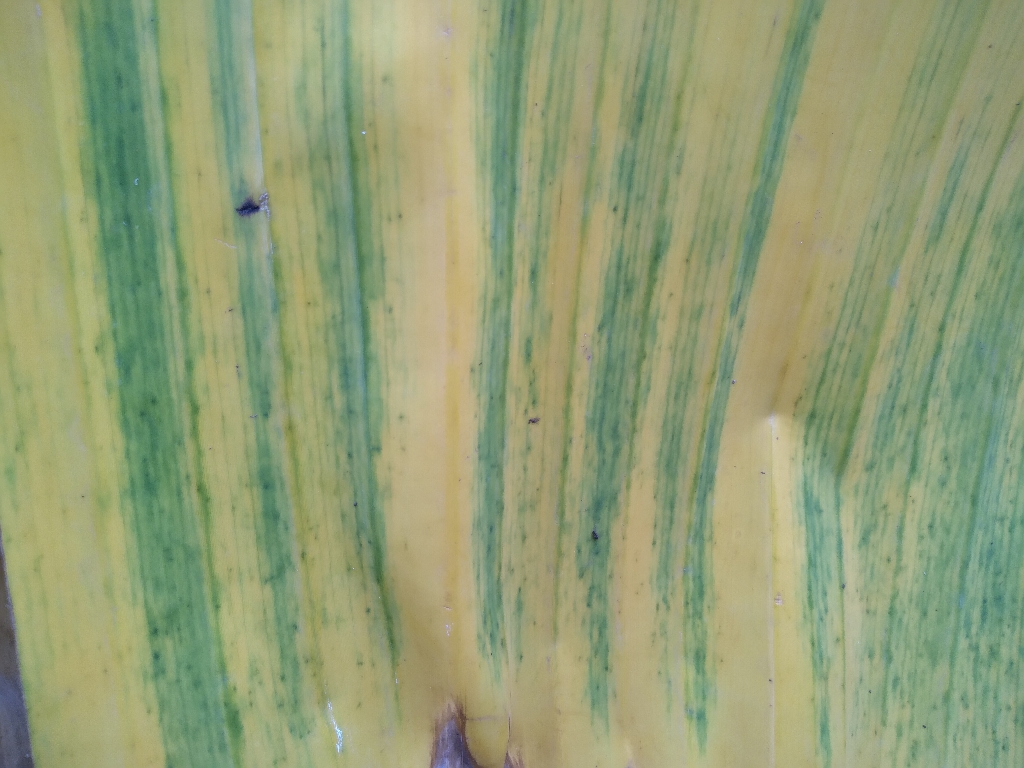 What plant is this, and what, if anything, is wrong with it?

banana, fusarium wilt race 1
